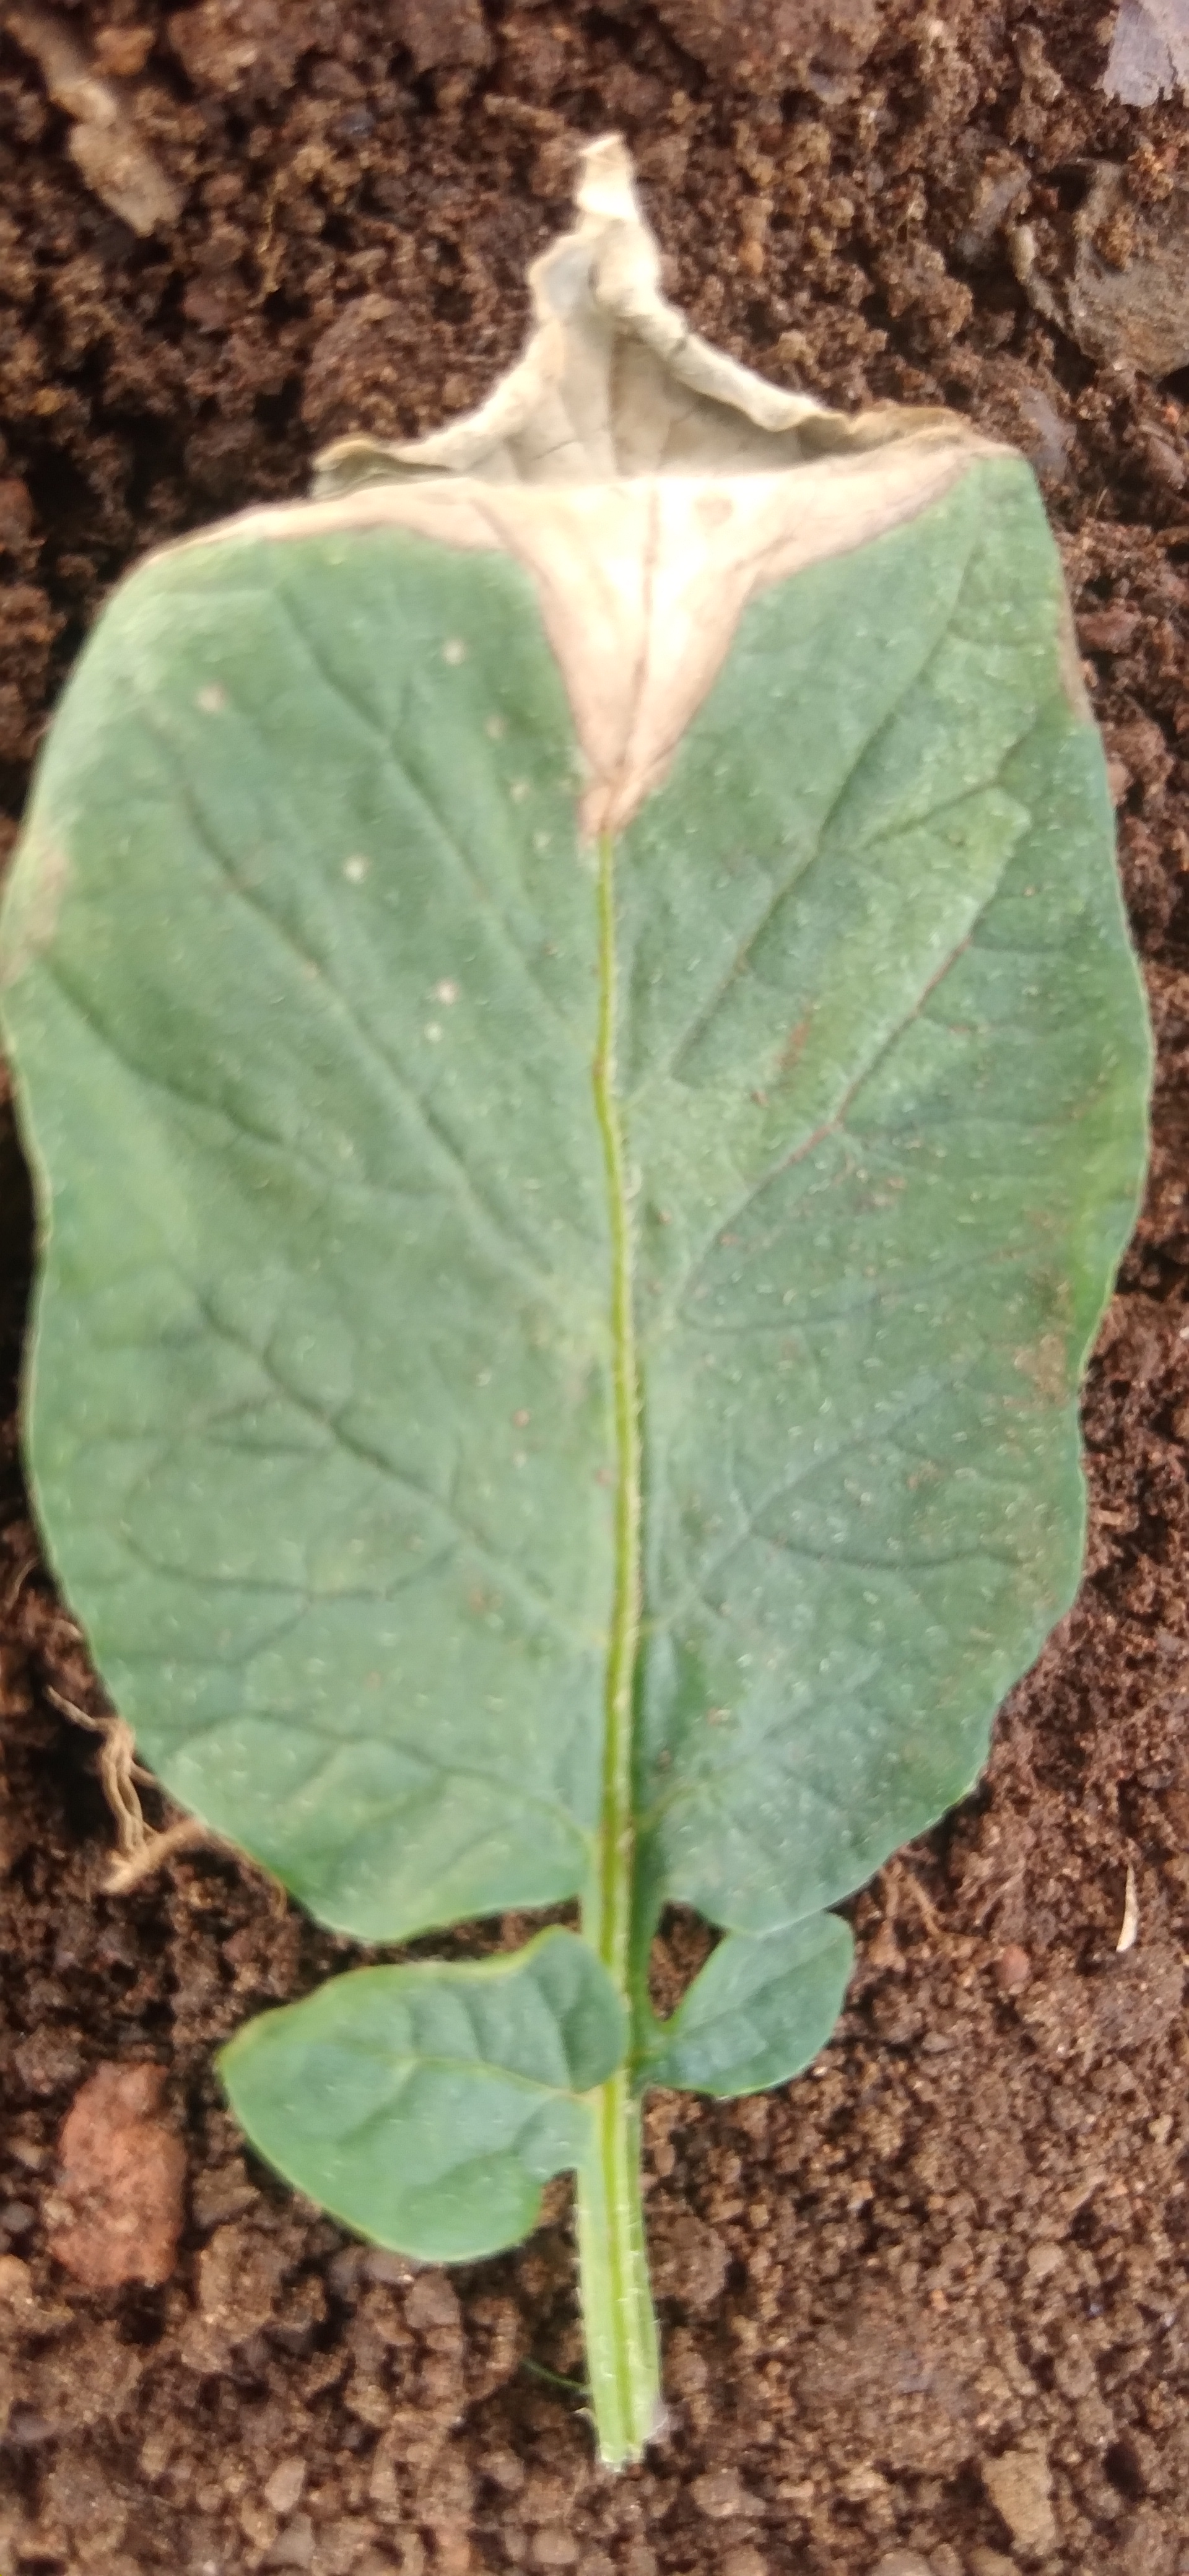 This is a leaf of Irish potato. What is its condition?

early blight
